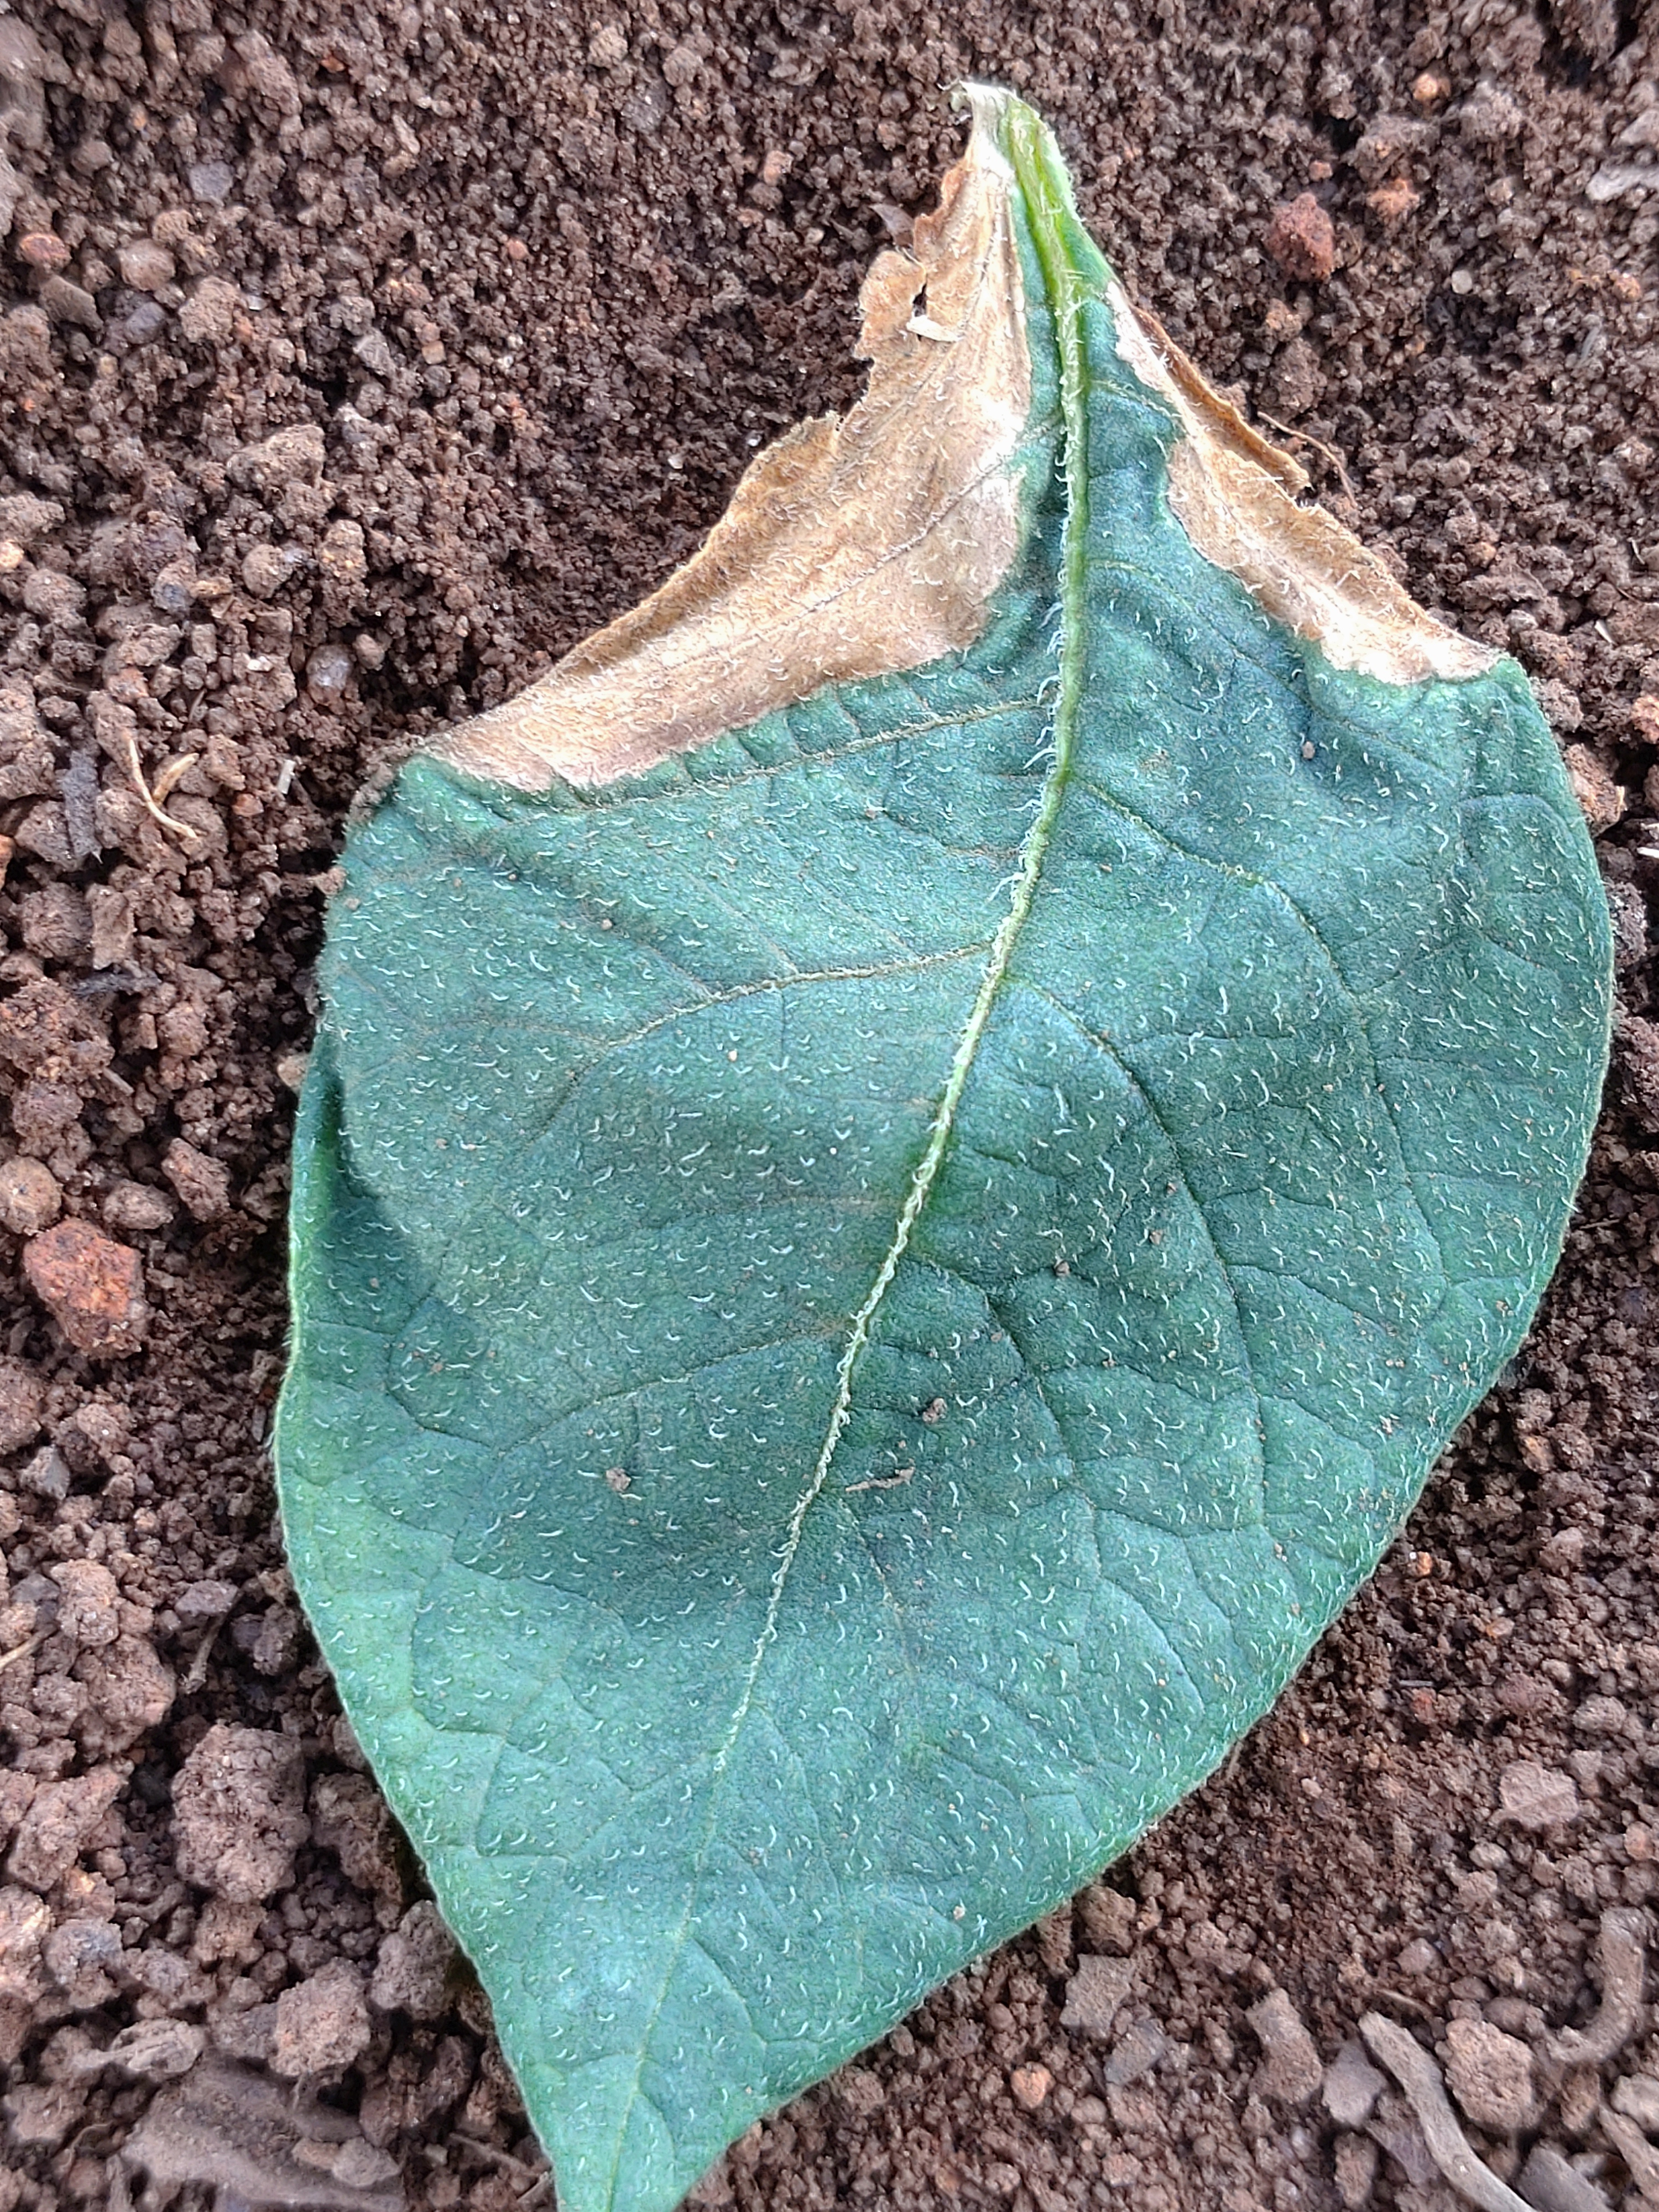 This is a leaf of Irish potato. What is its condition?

early blight
